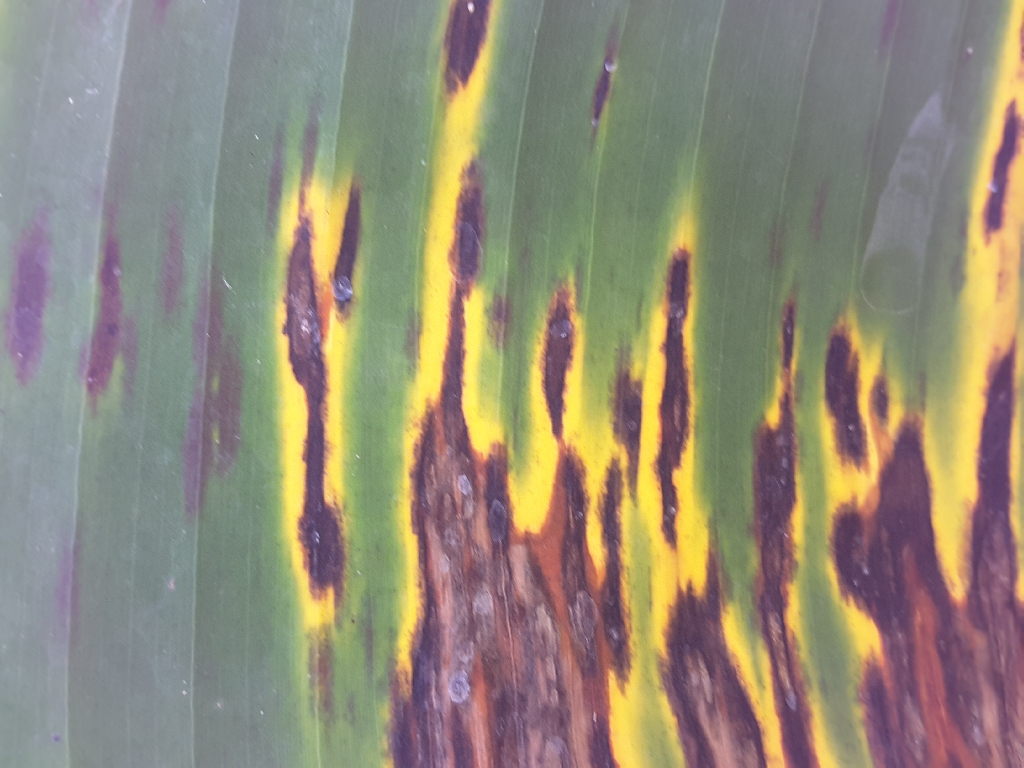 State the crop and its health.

banana, black sigatoka
